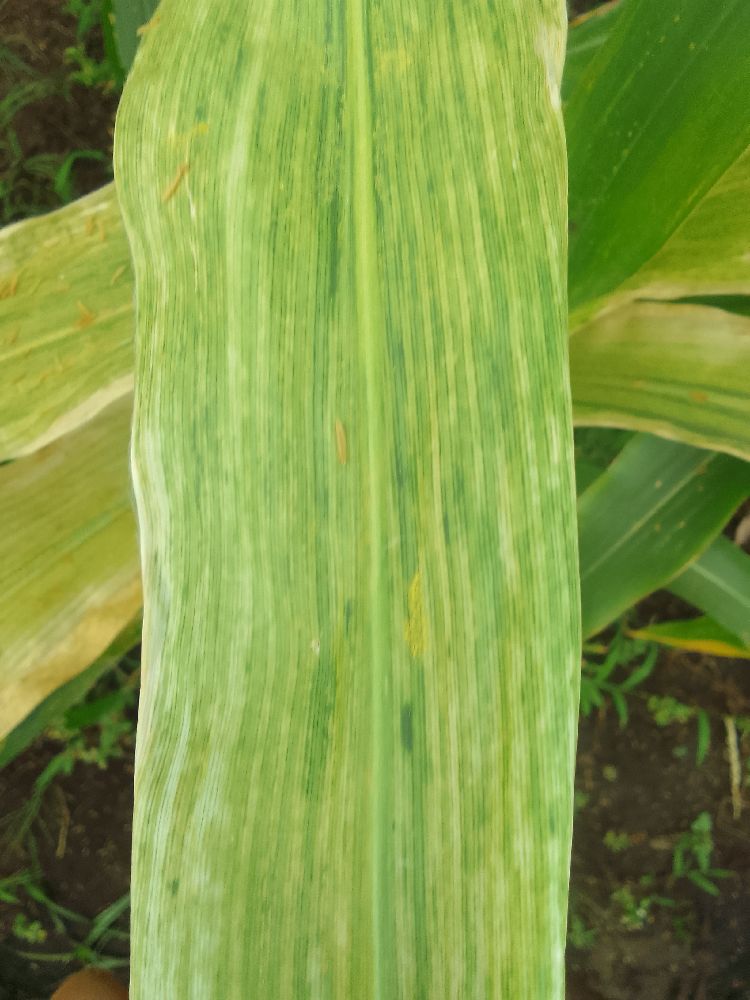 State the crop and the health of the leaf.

maize, maize lethal necrosis
